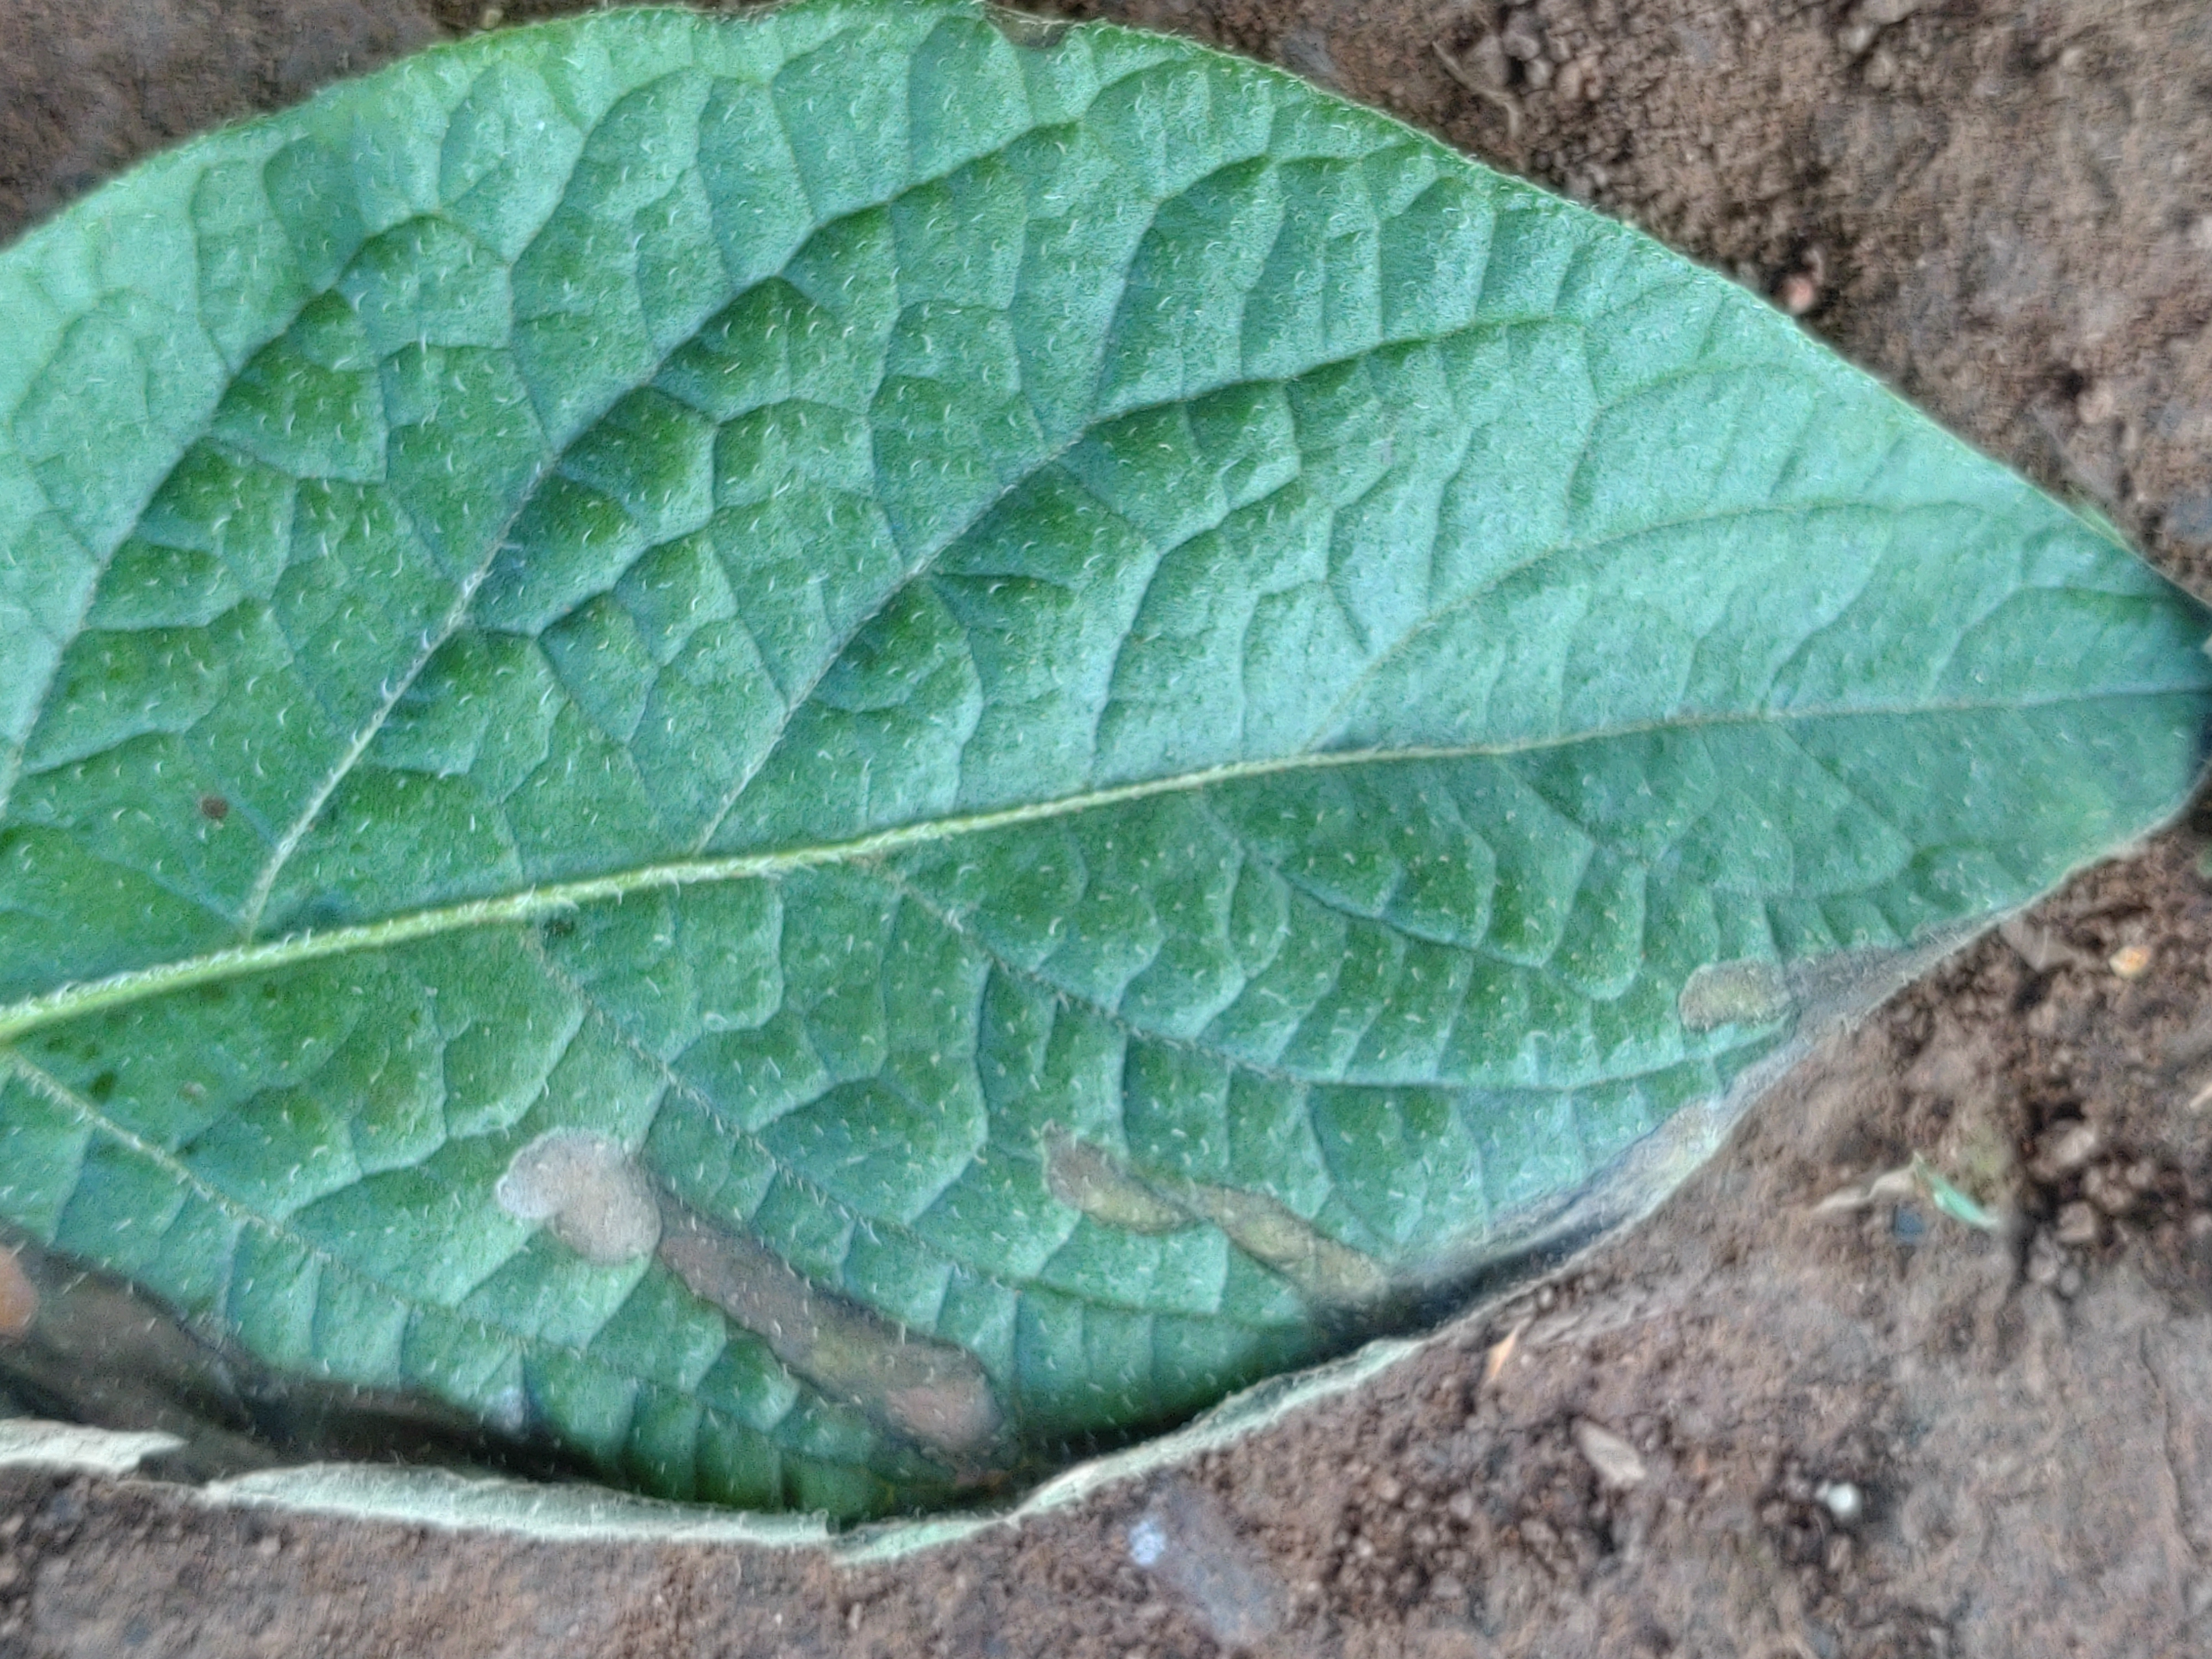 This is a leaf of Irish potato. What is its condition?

early blight
